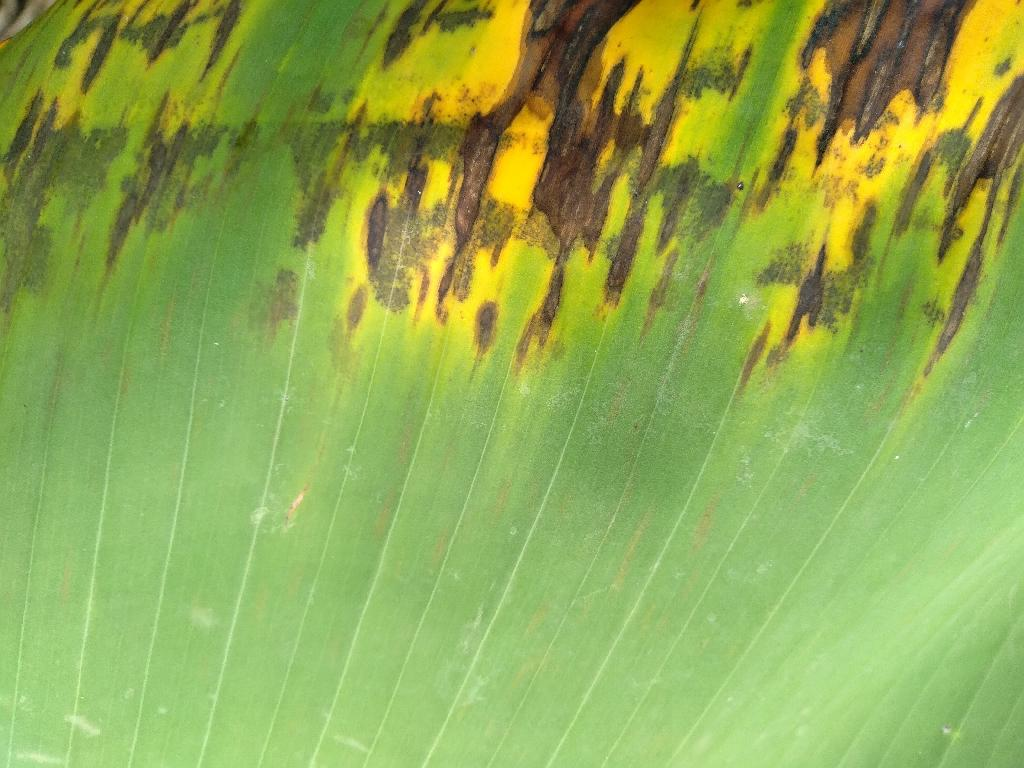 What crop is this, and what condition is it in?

banana, black sigatoka
